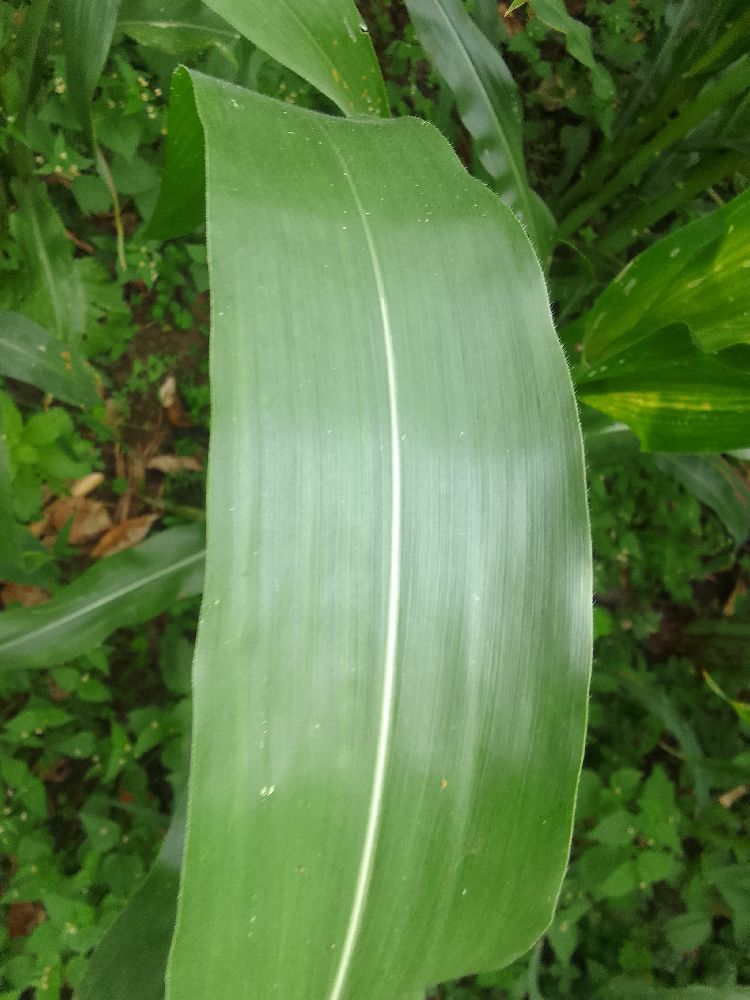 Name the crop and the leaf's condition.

maize, healthy
